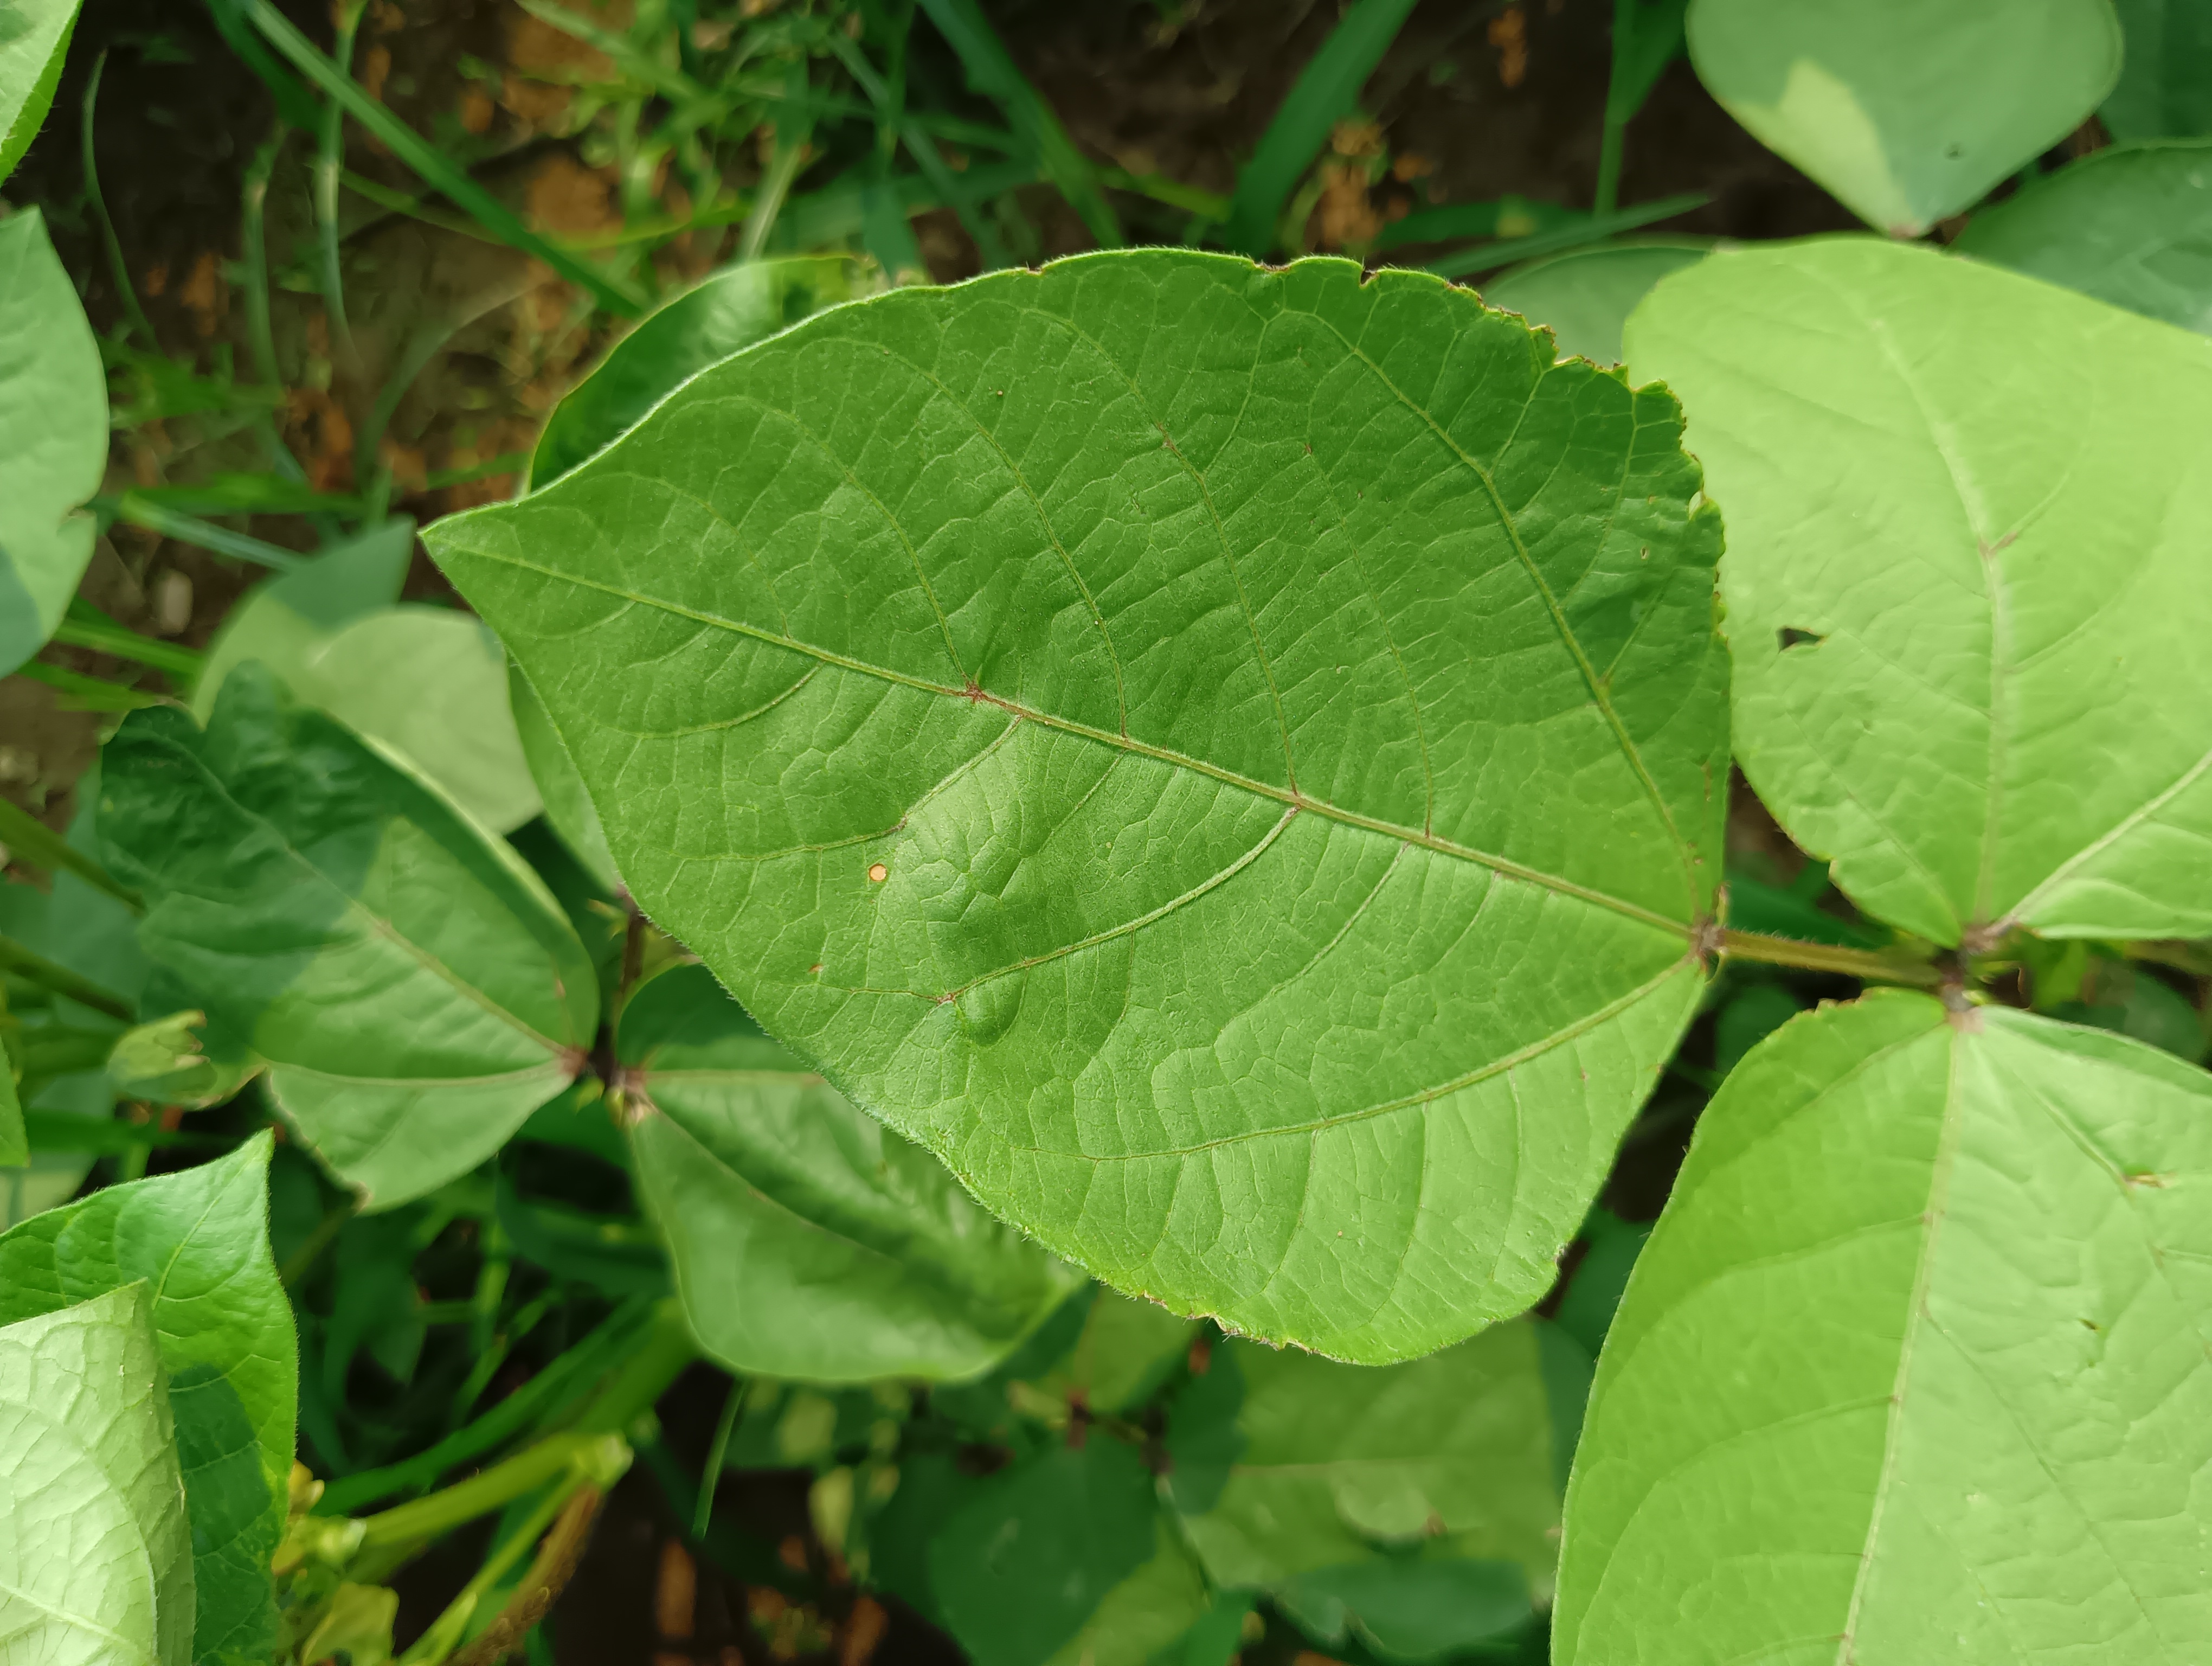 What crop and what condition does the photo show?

mungbean, healthy
